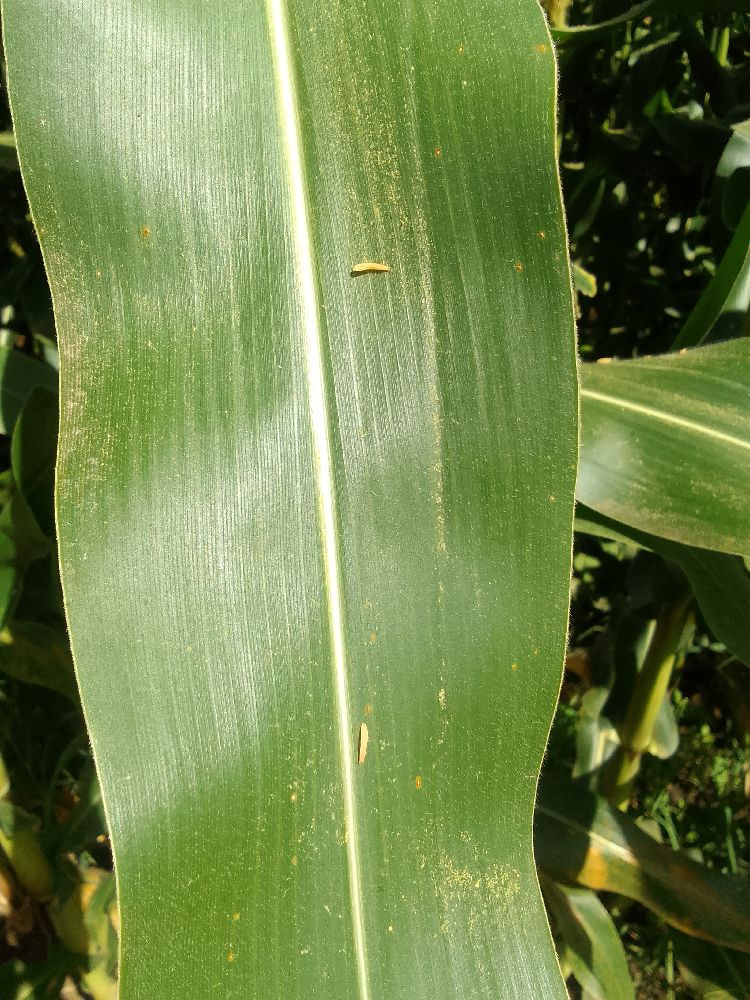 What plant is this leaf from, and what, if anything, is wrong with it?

maize, healthy
